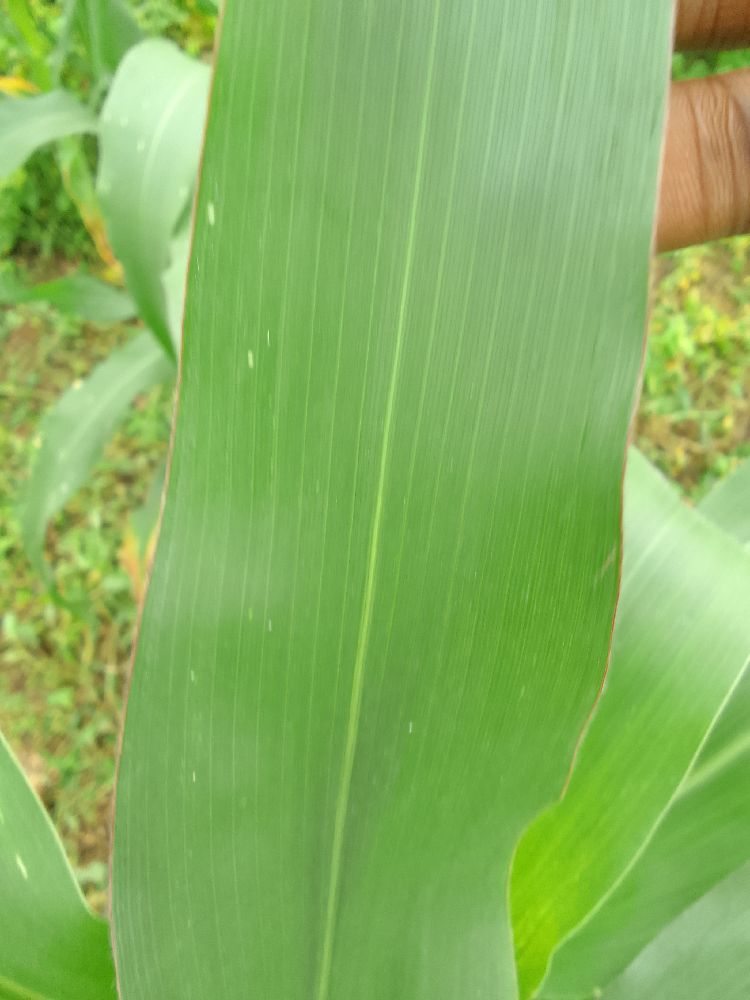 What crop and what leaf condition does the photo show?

maize, healthy
